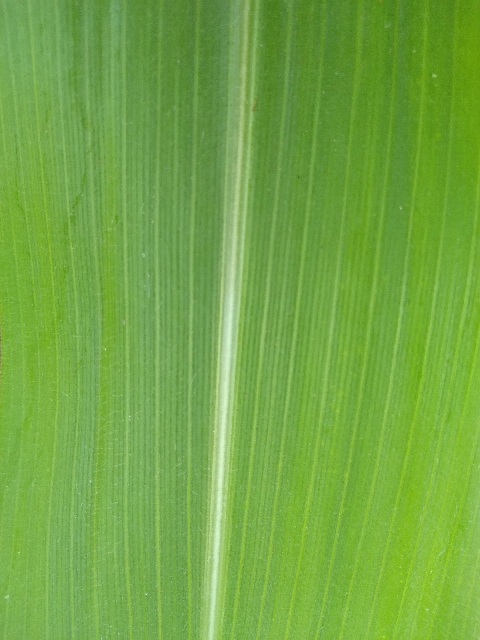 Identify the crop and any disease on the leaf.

maize, healthy
